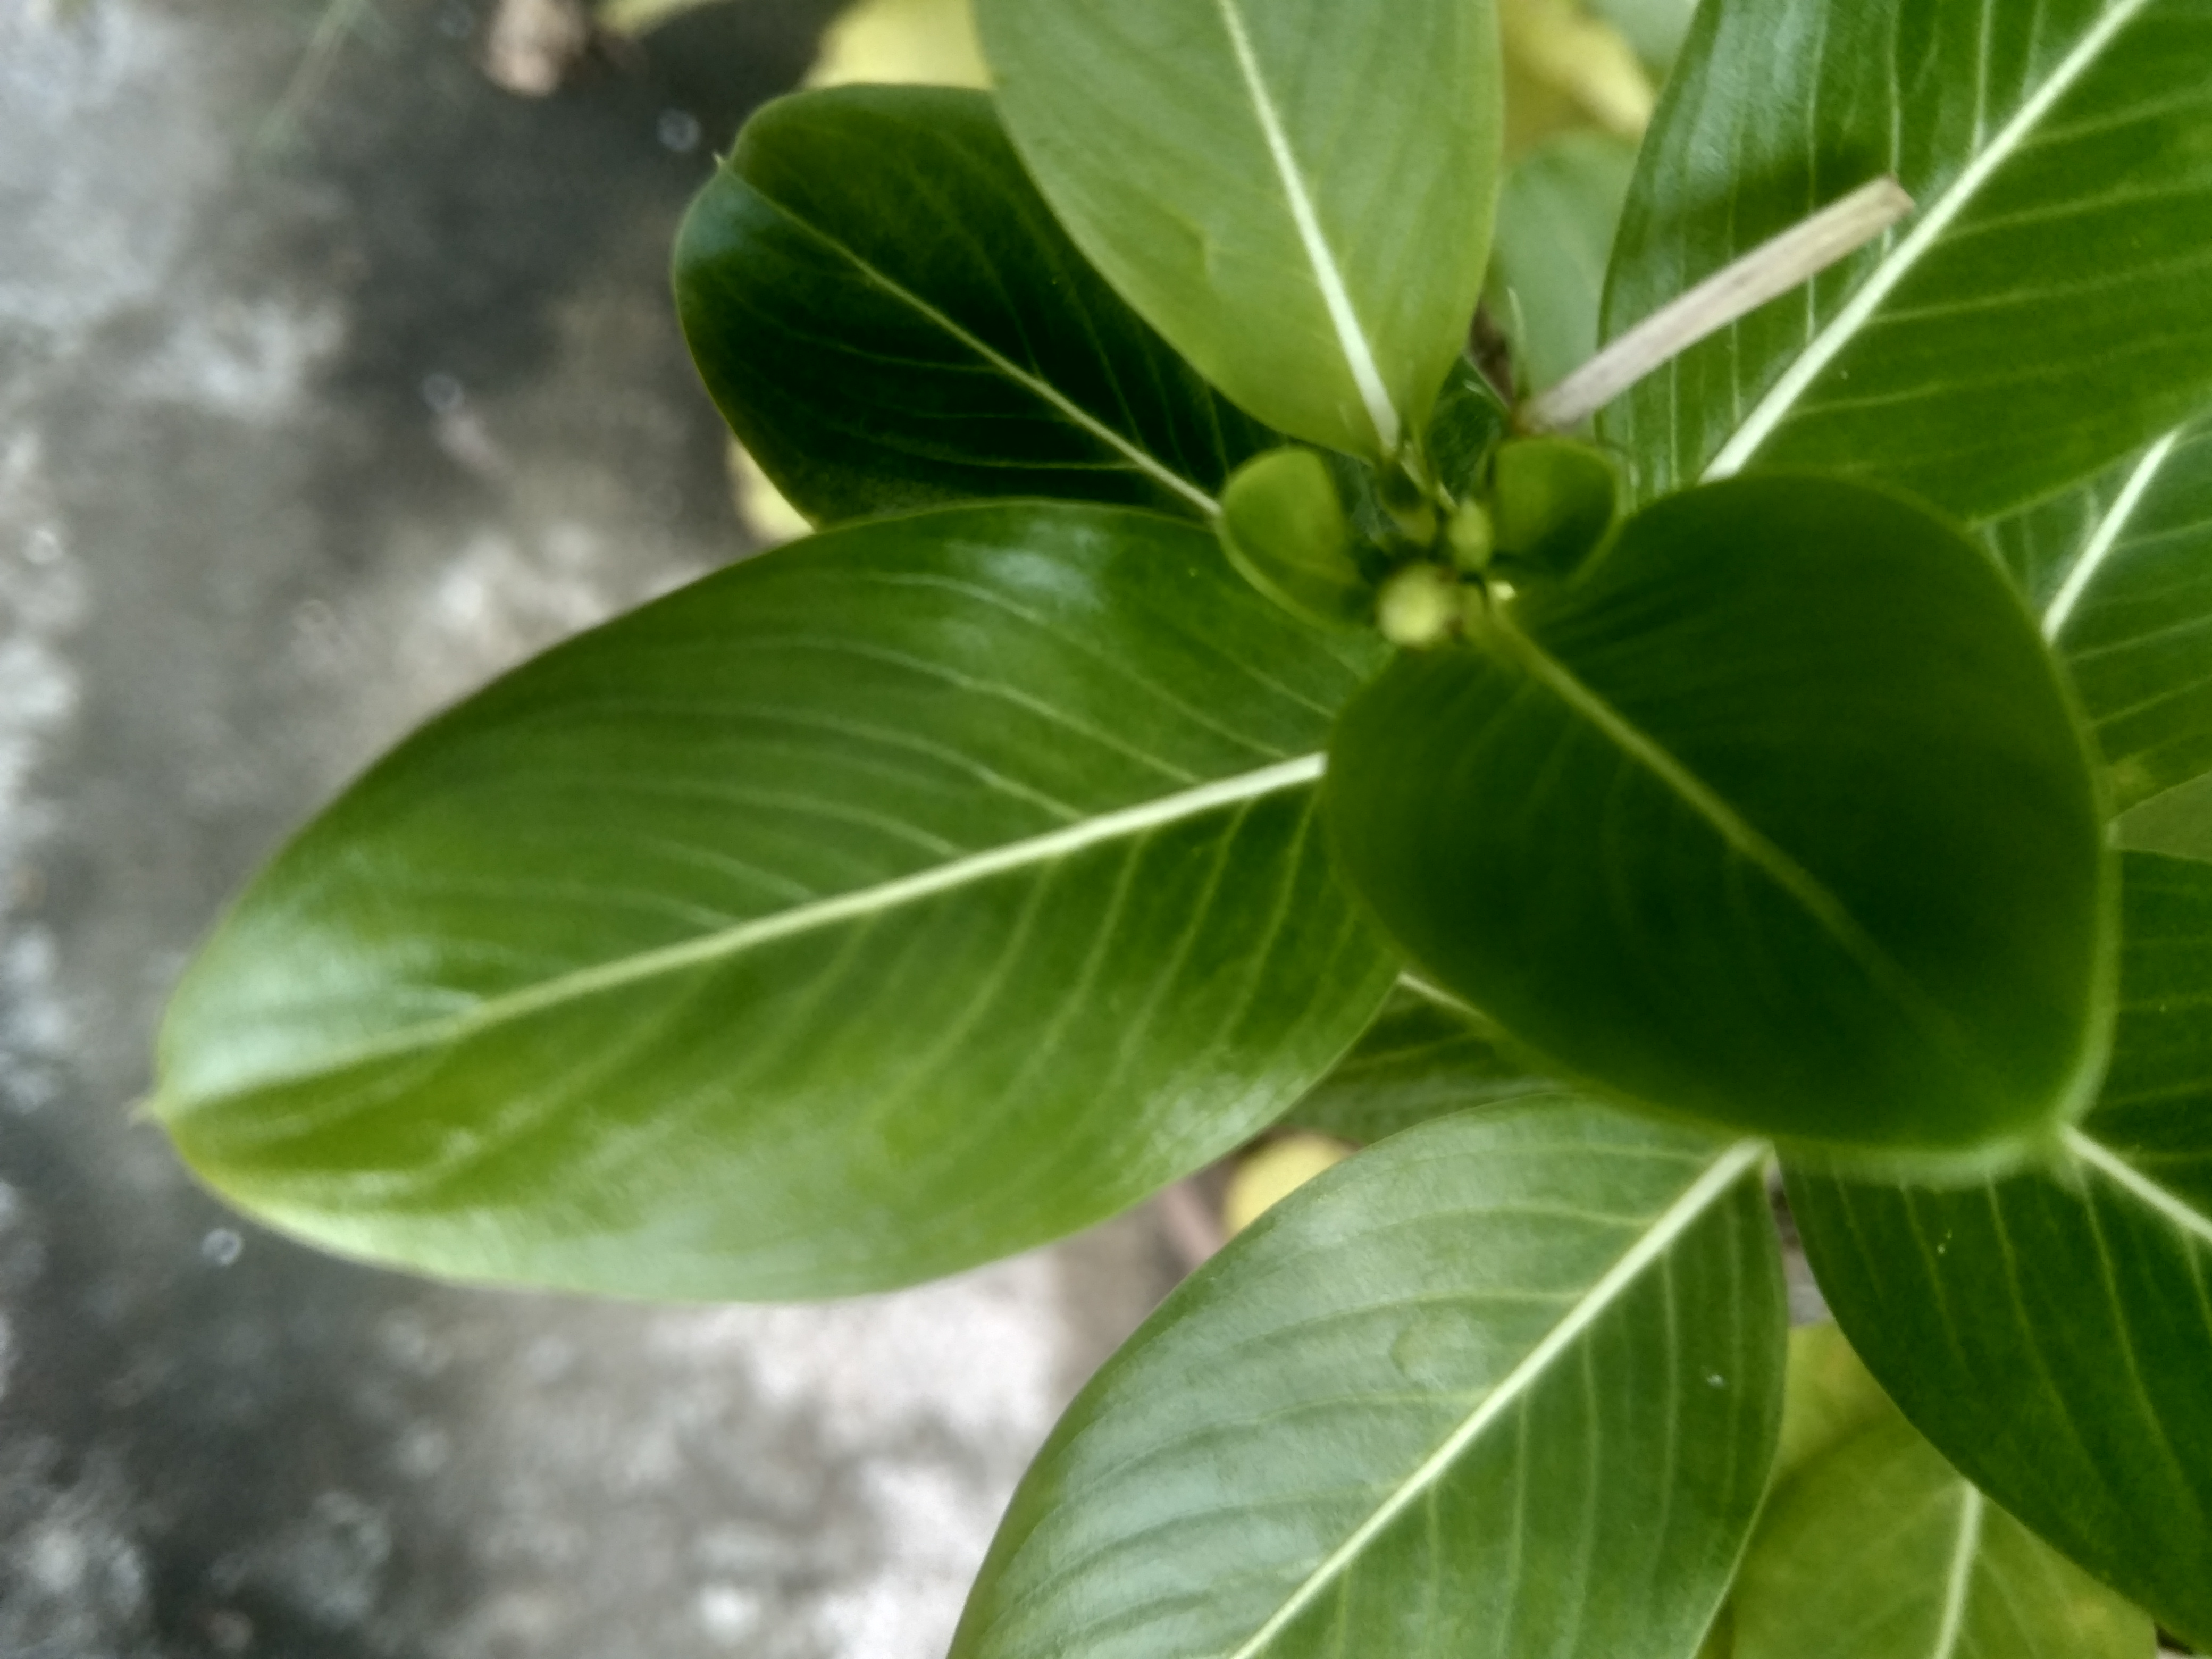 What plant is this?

rose periwinkle
